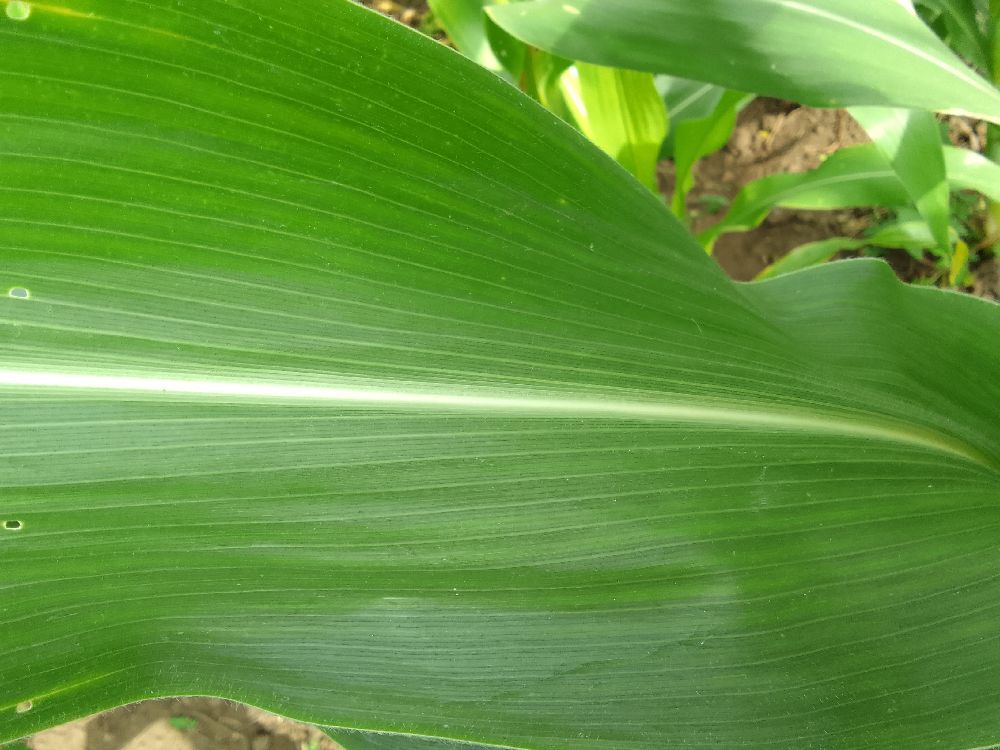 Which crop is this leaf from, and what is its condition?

maize, healthy
